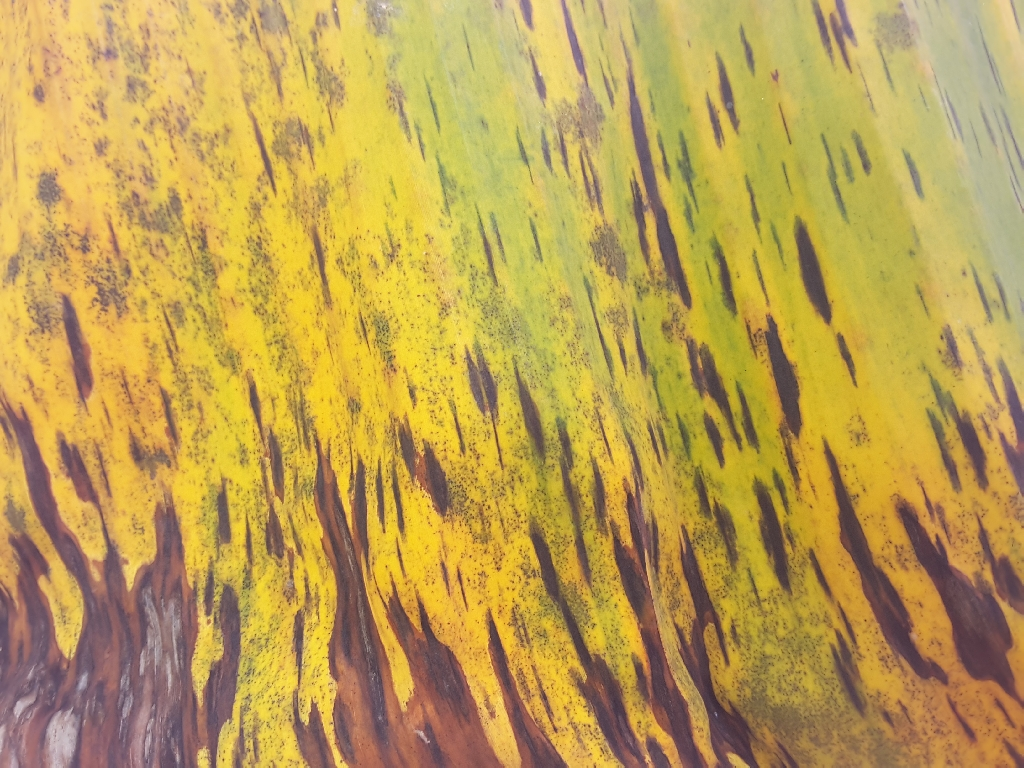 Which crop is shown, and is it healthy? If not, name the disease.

banana, black sigatoka
